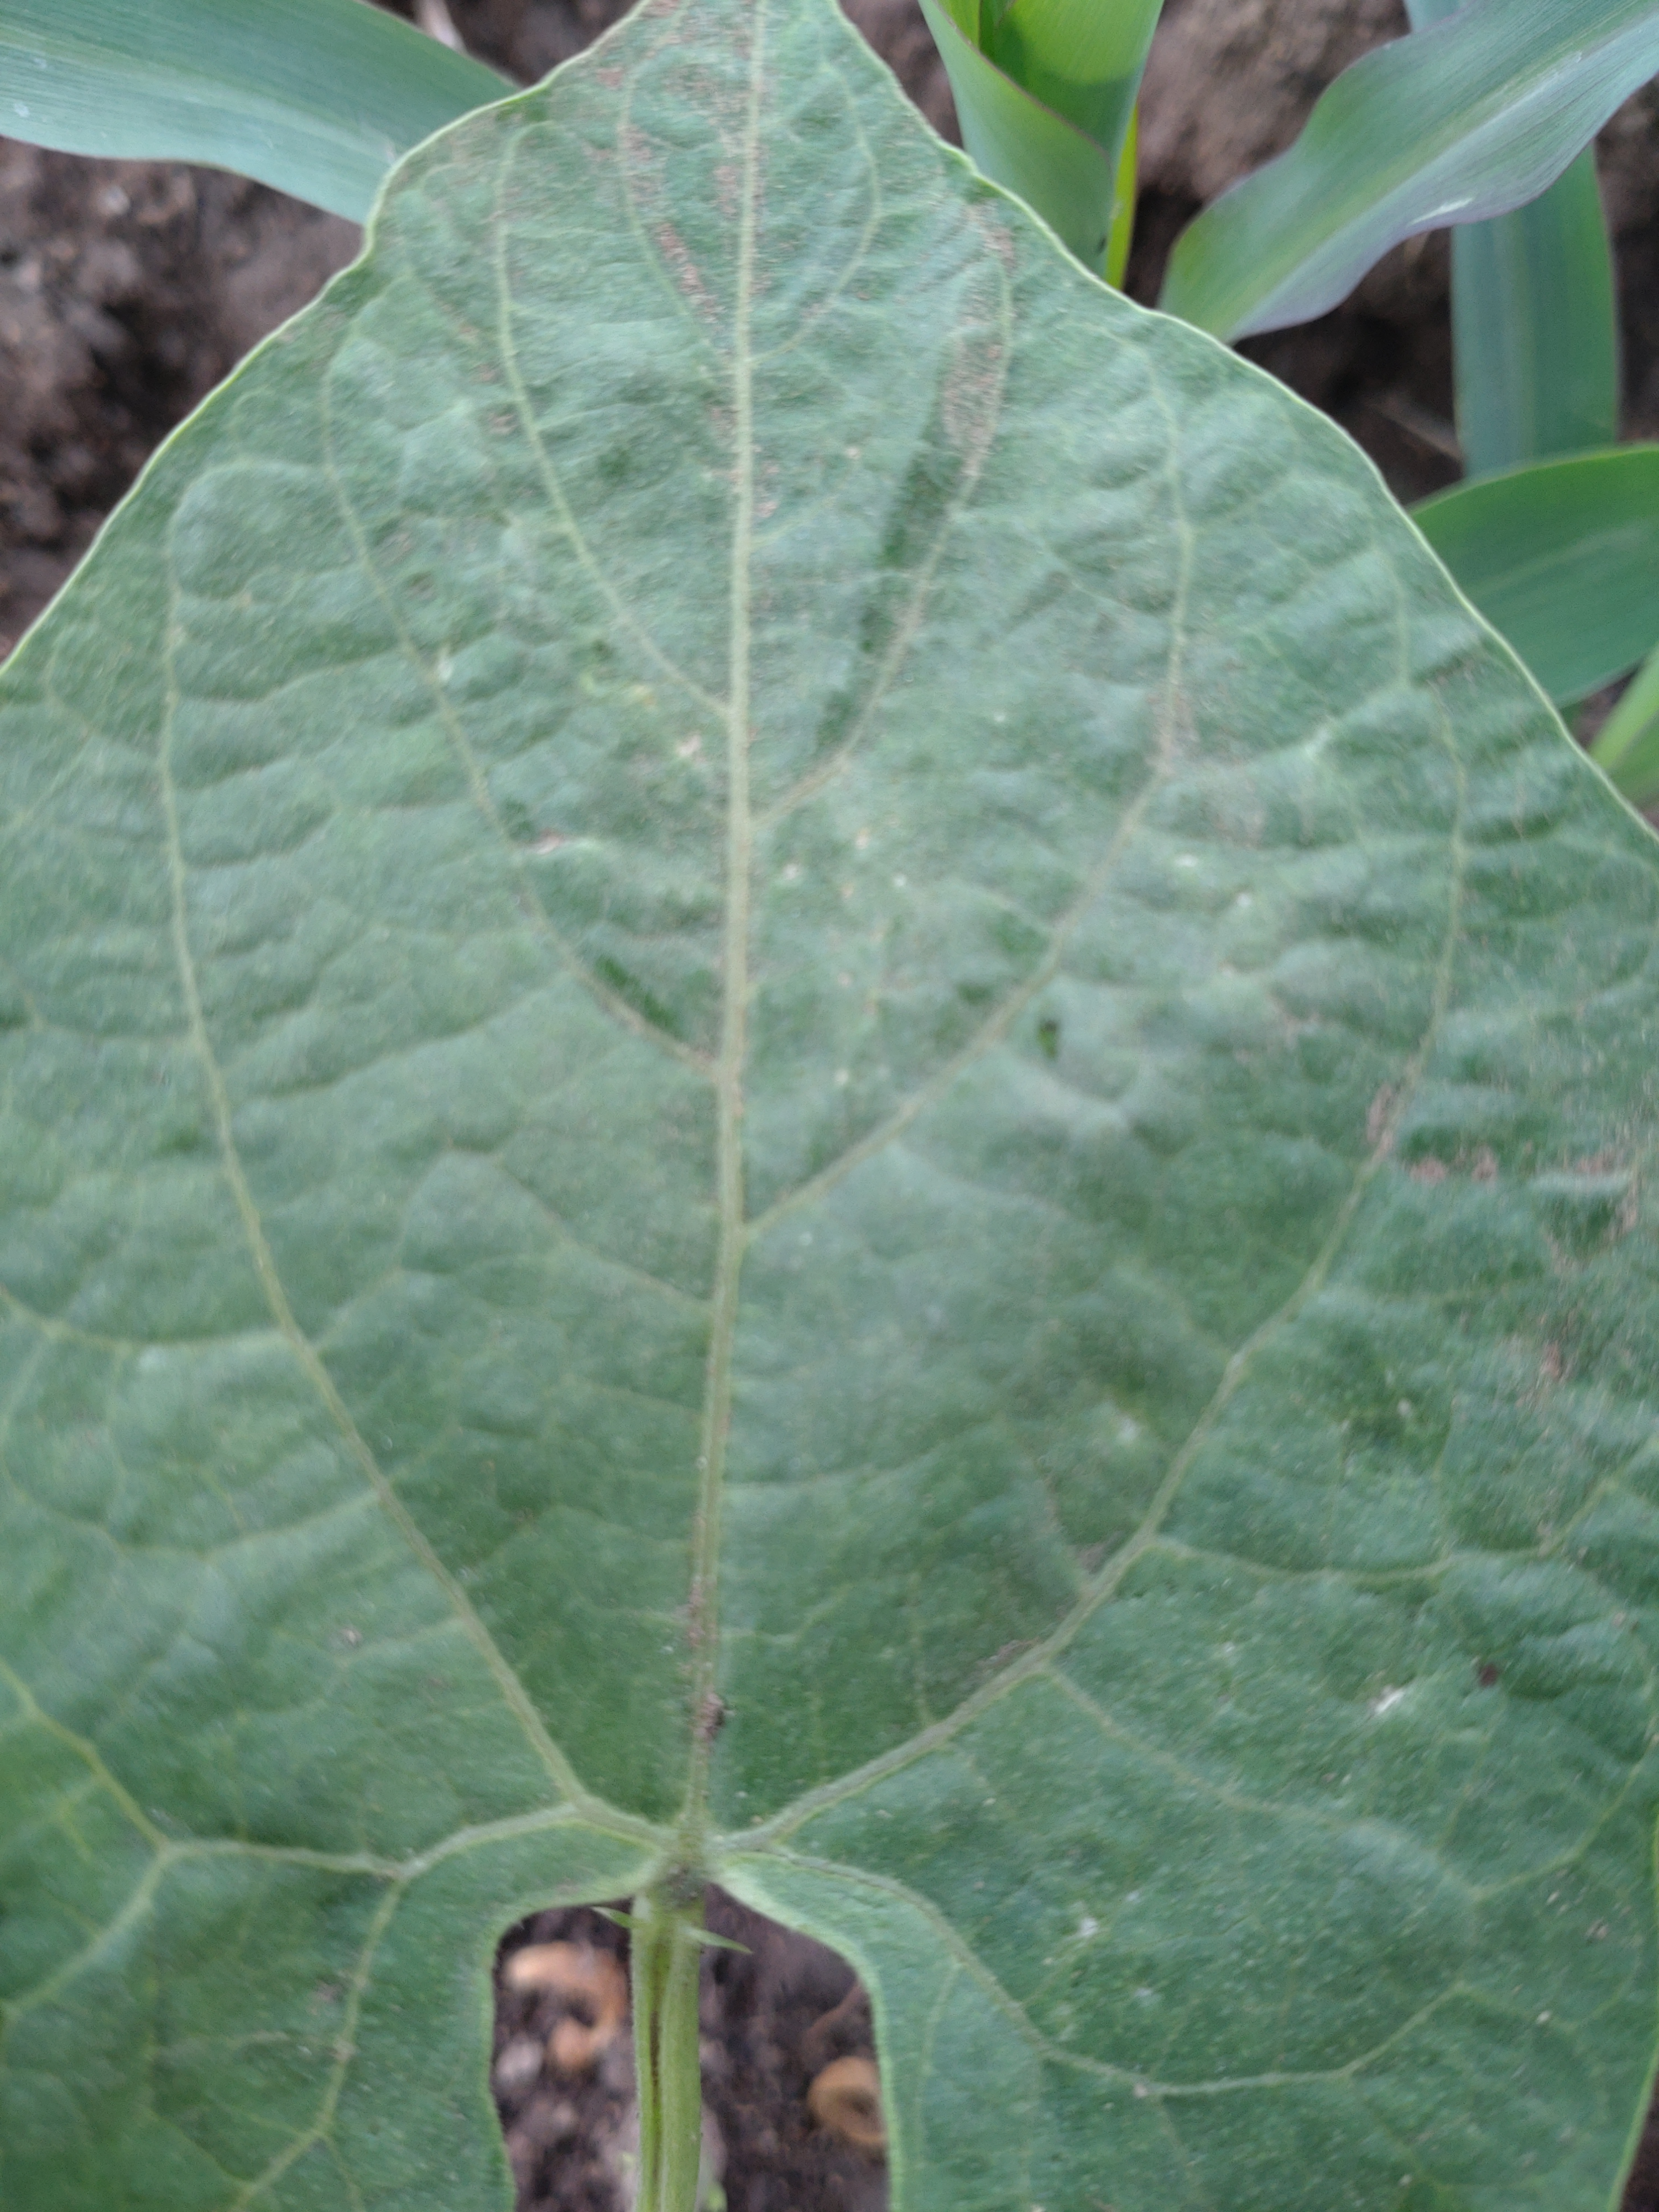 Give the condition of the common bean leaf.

healthy
